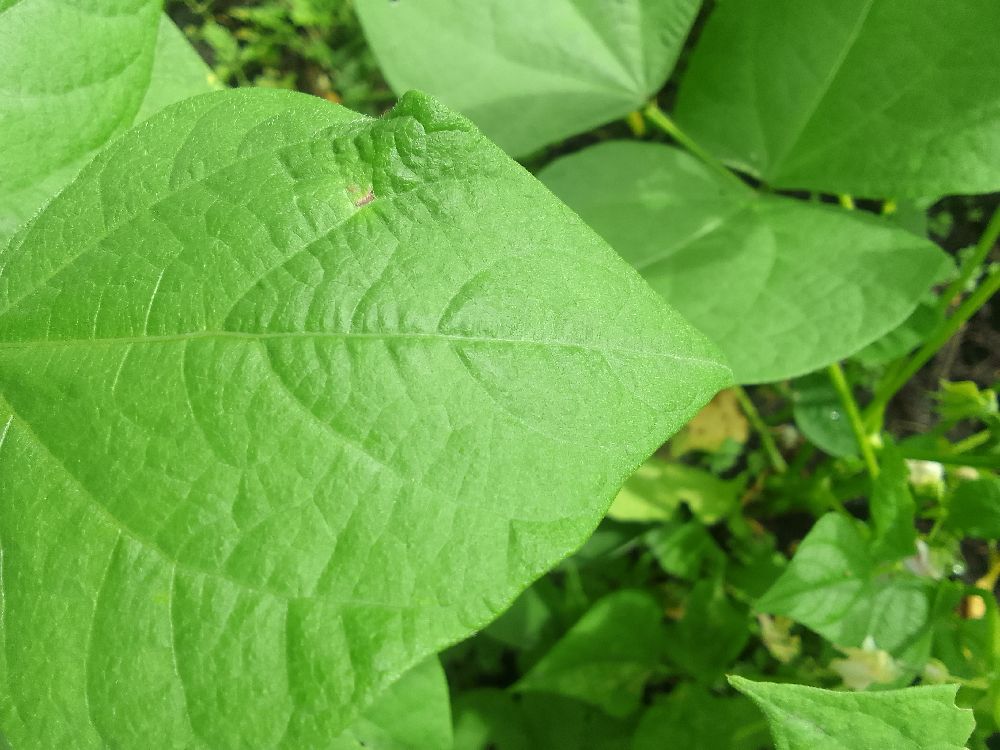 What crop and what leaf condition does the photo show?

common bean, healthy
